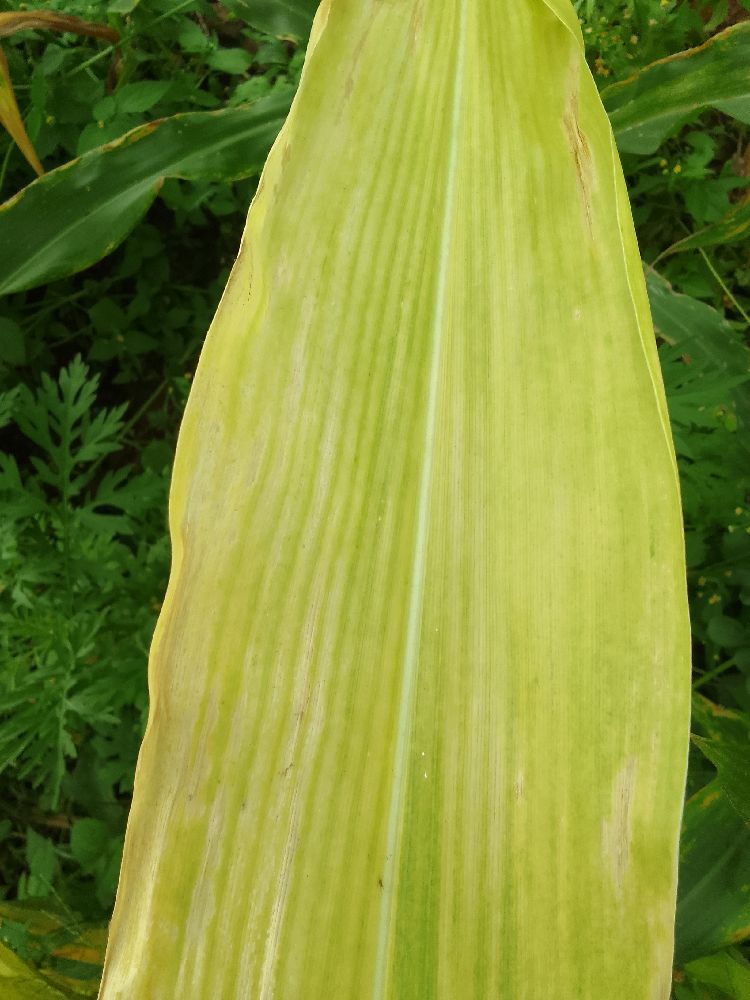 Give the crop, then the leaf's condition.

maize, maize lethal necrosis
